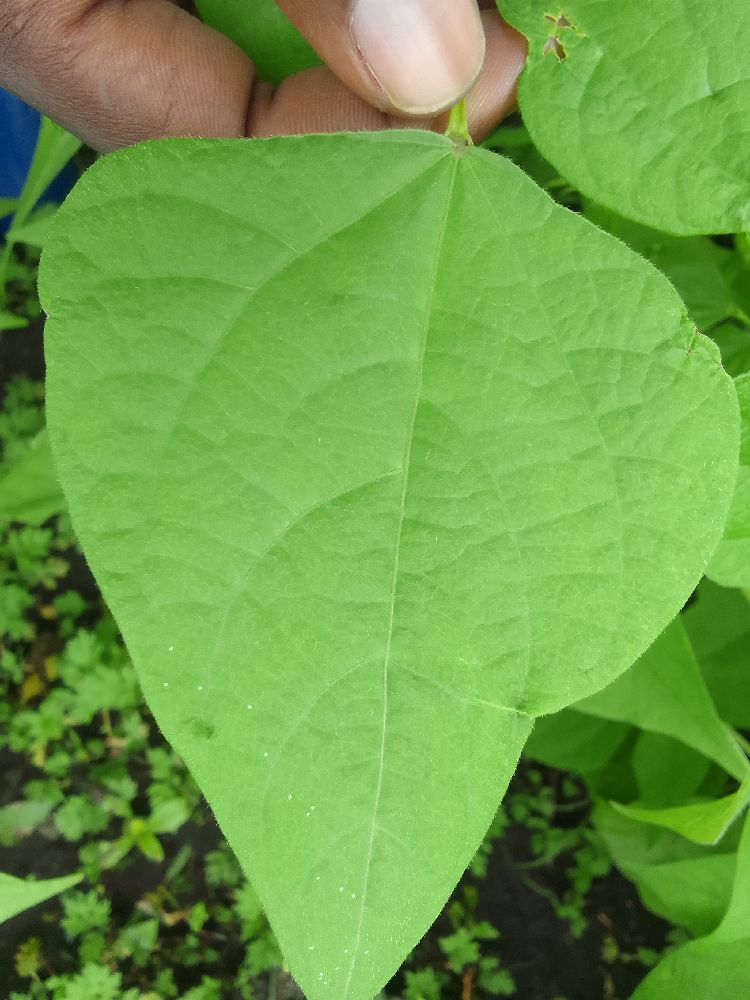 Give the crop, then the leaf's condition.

common bean, healthy
